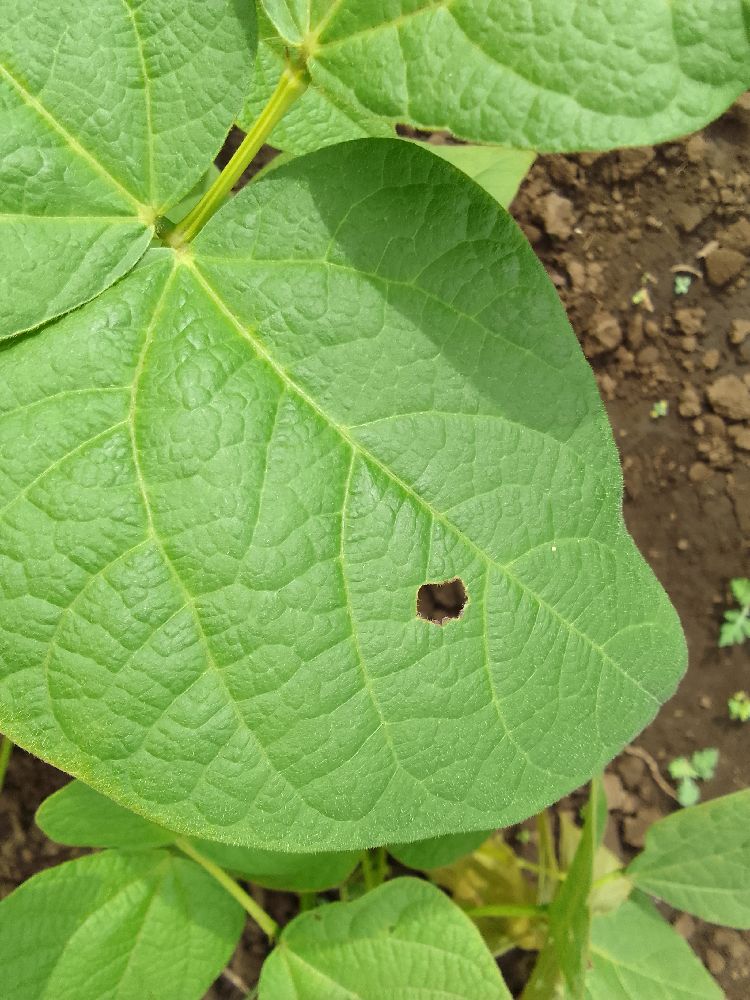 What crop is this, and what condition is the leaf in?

common bean, healthy
